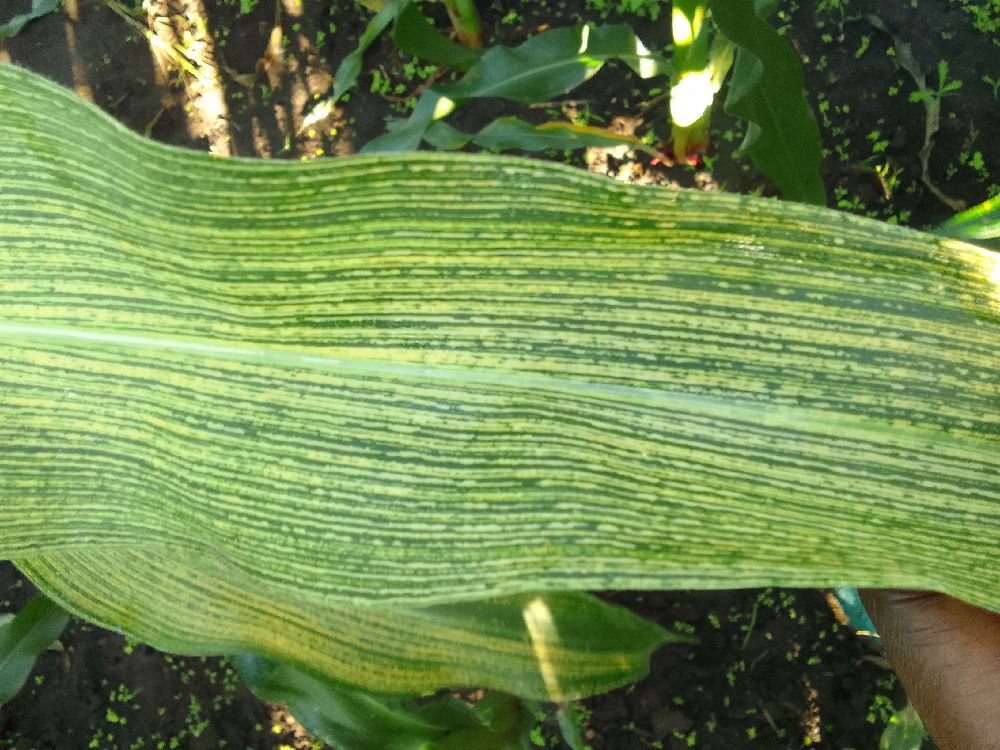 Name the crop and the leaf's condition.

maize, maize streak virus
